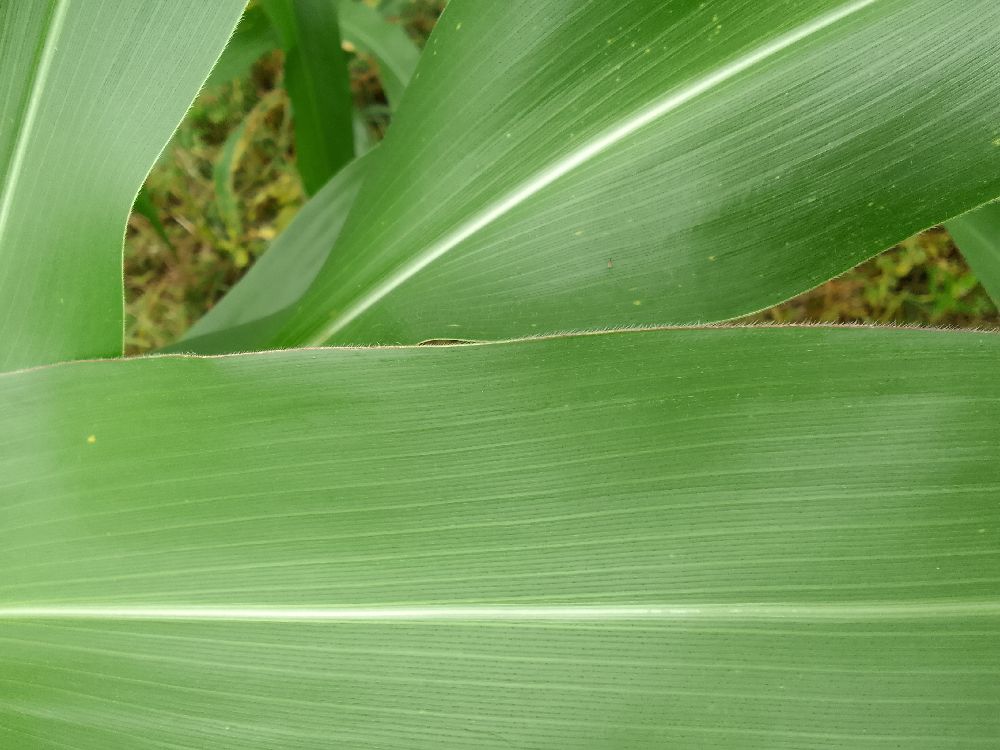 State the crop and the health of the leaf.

maize, healthy
